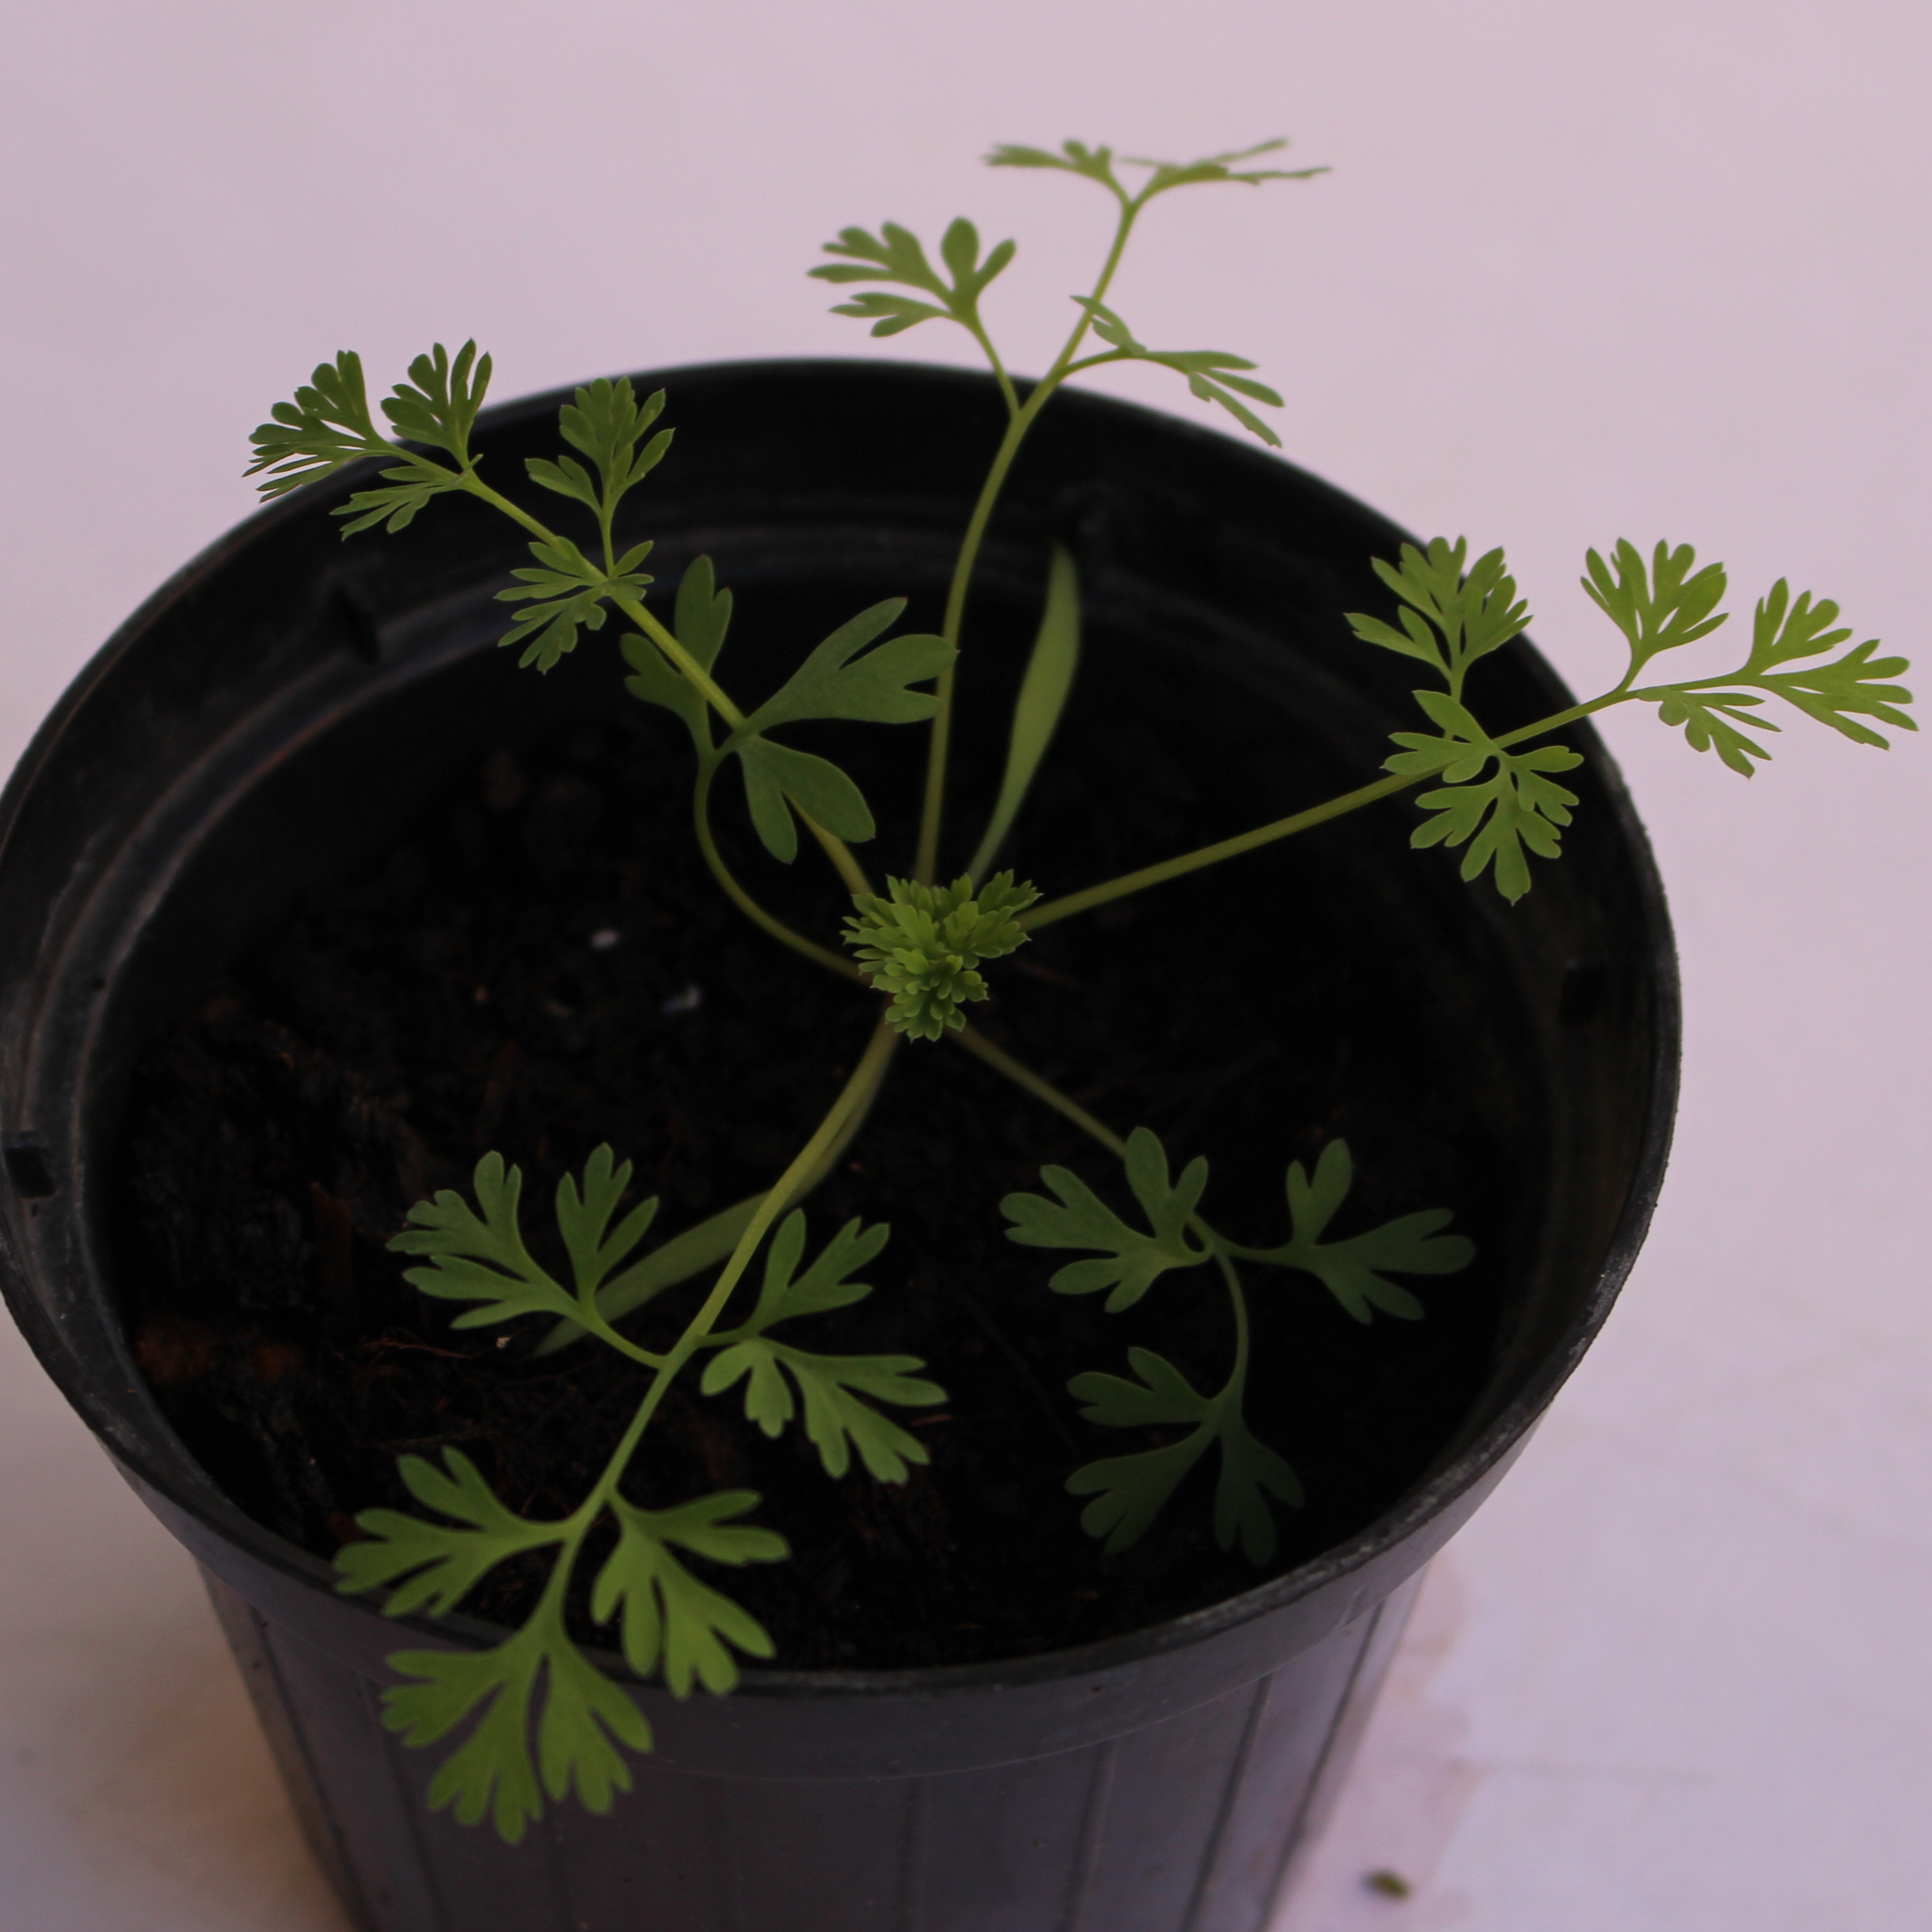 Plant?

Fumaria officinalis
